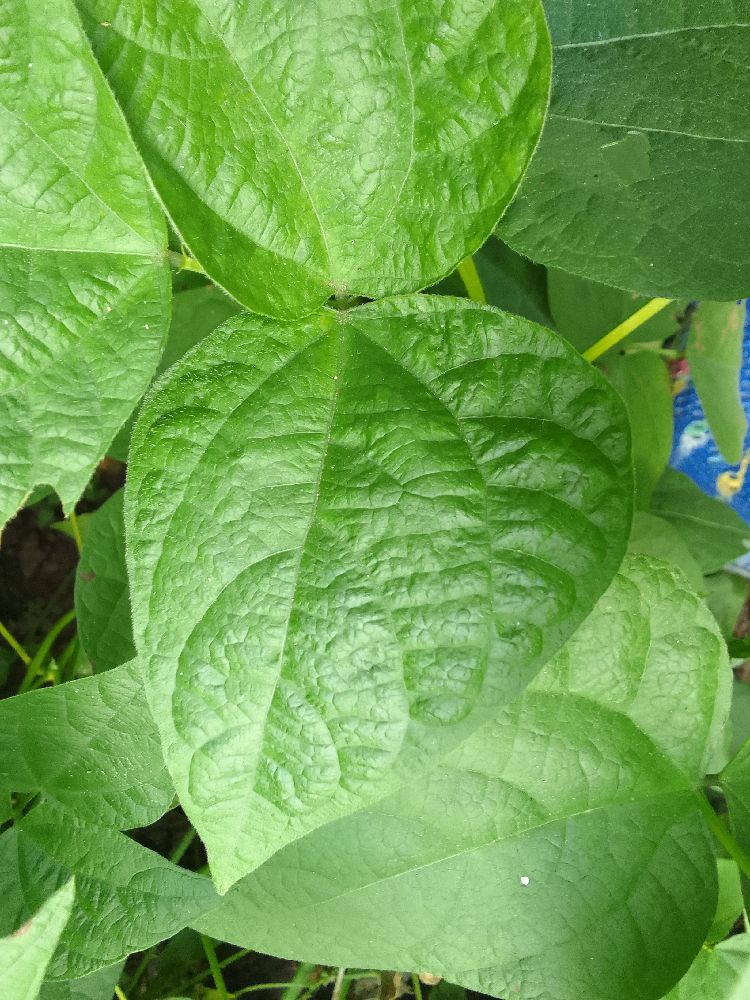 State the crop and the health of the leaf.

common bean, healthy
